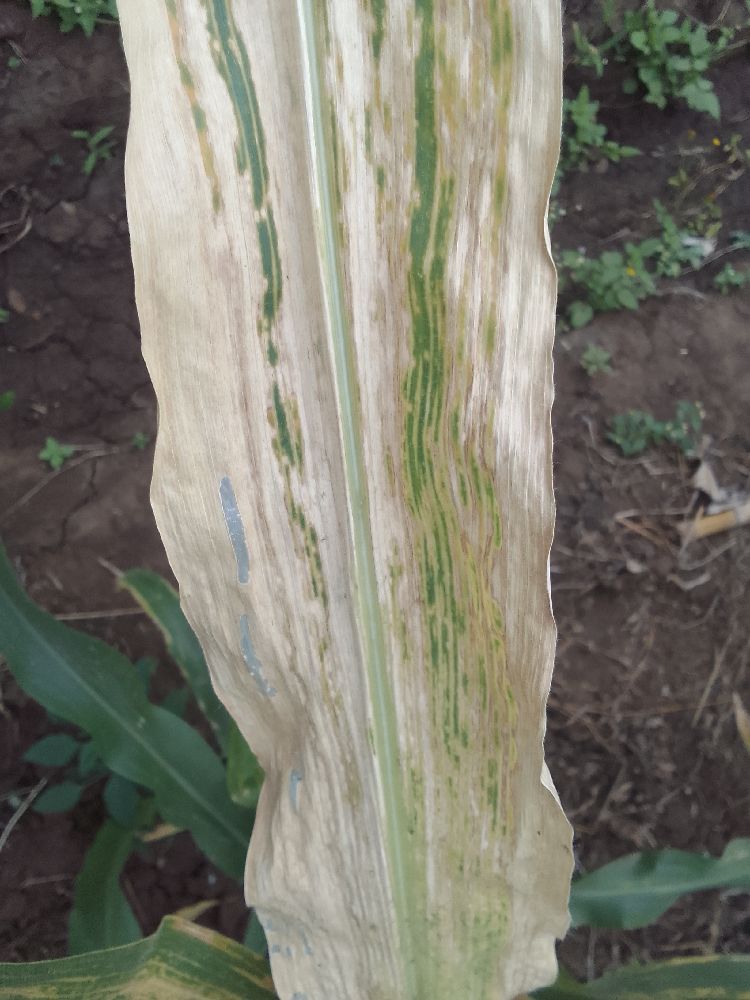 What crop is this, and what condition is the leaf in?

maize, maize lethal necrosis
